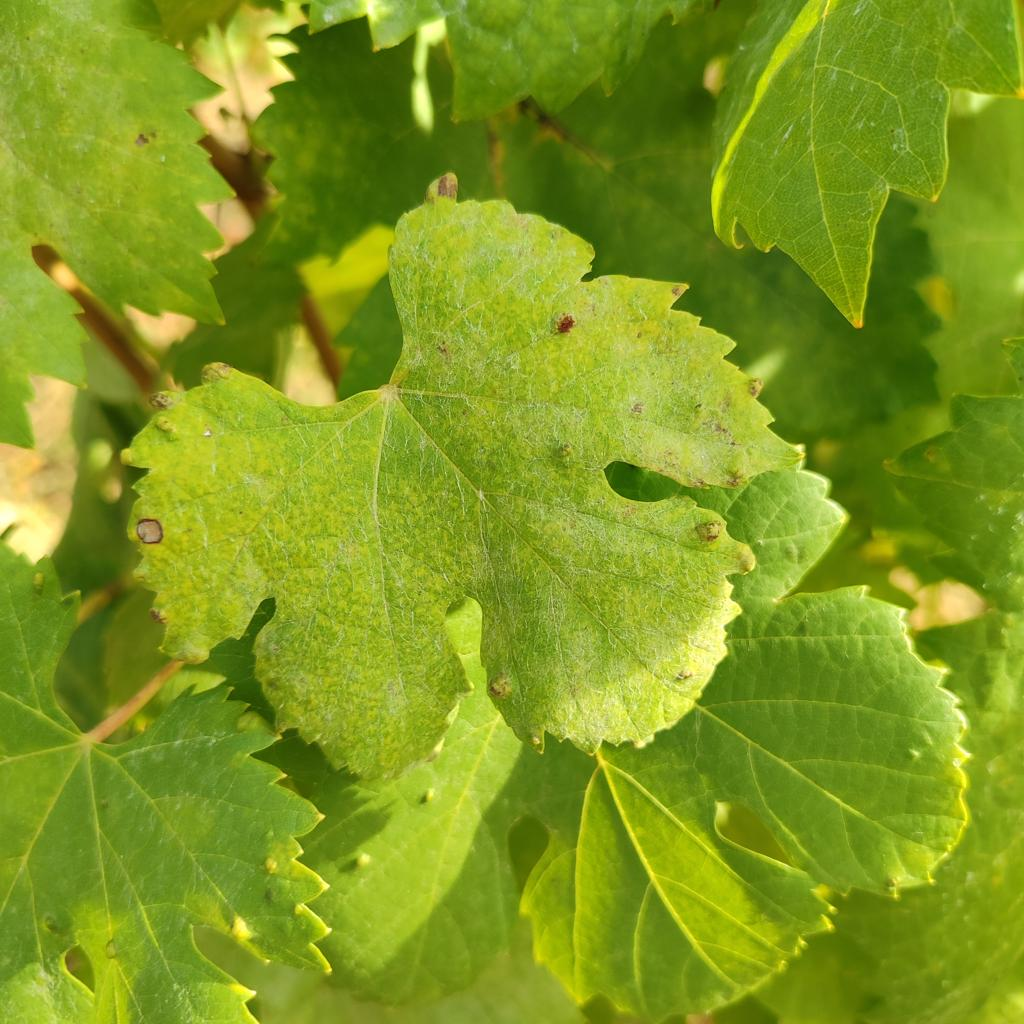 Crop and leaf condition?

grapevine, esca complex
